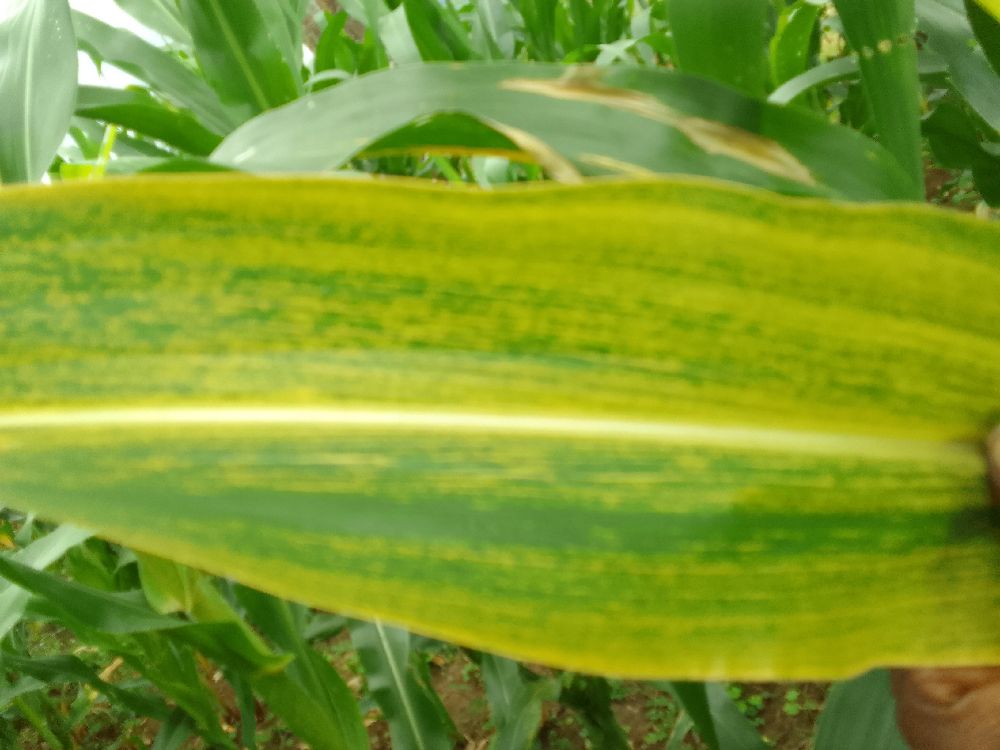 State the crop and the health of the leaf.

maize, maize lethal necrosis
